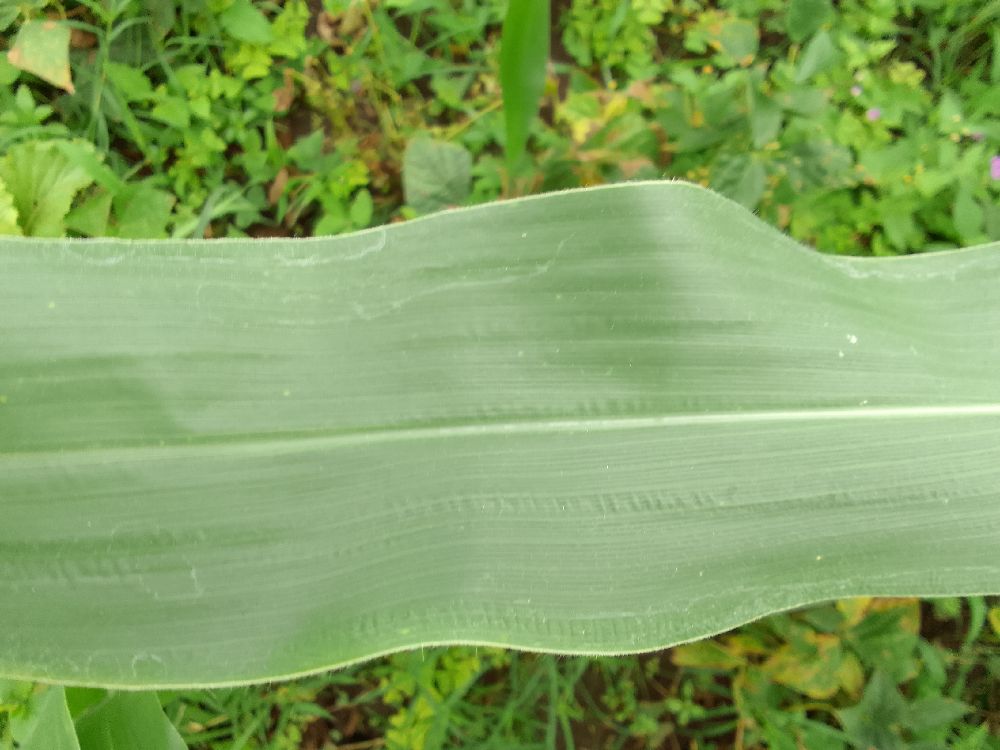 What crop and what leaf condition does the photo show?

maize, healthy
